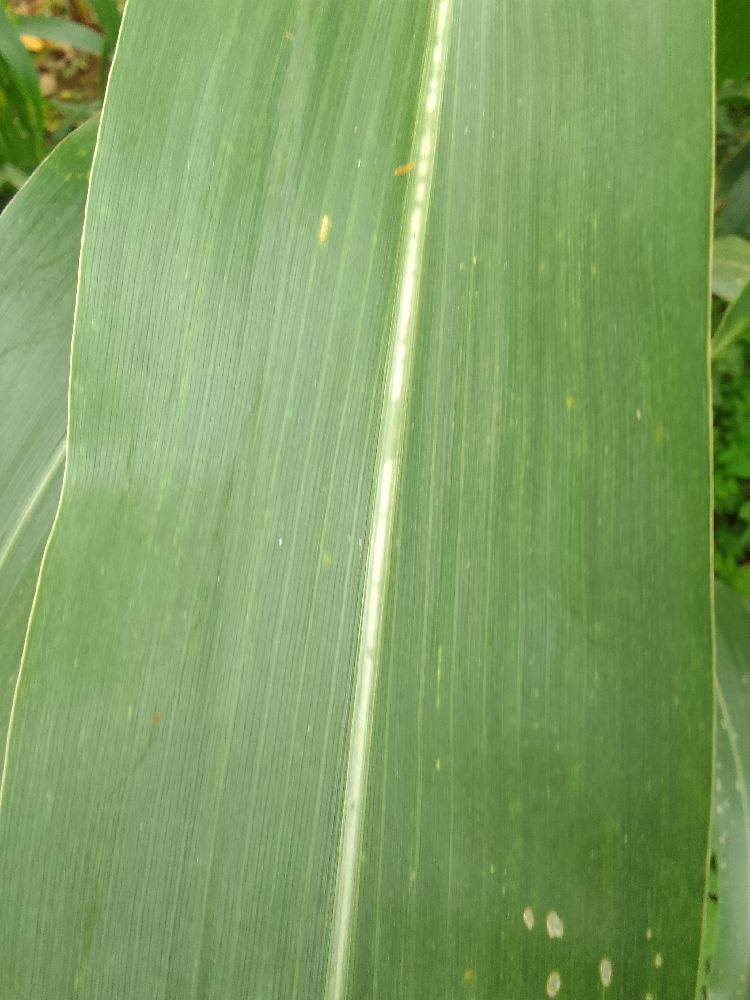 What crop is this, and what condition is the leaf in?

maize, healthy
